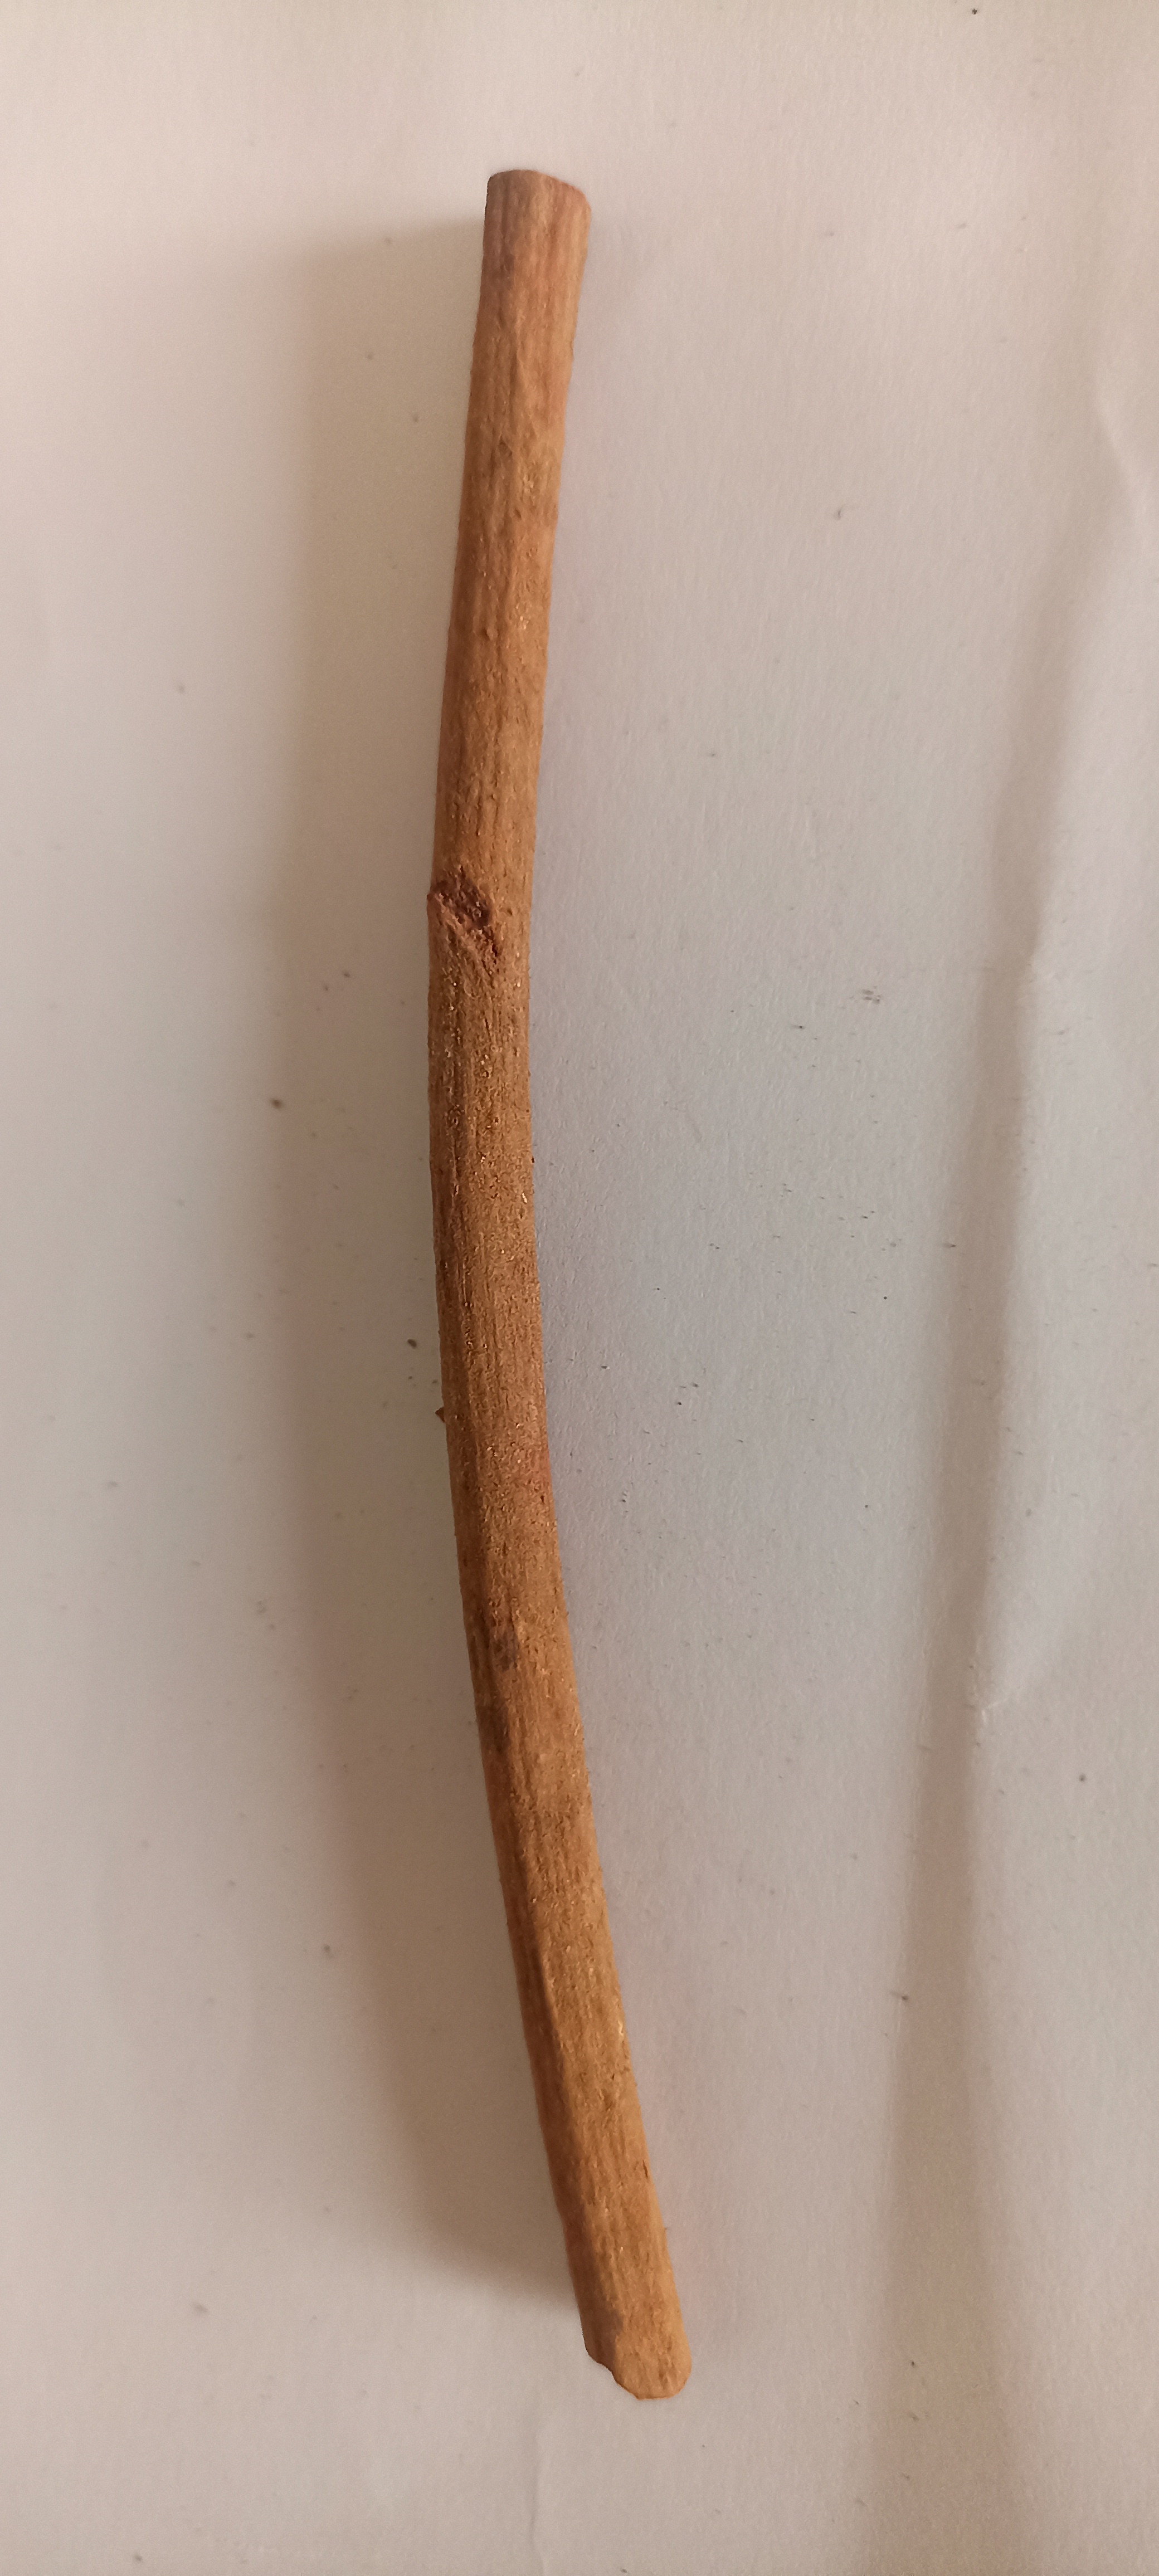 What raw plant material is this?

manjistha
